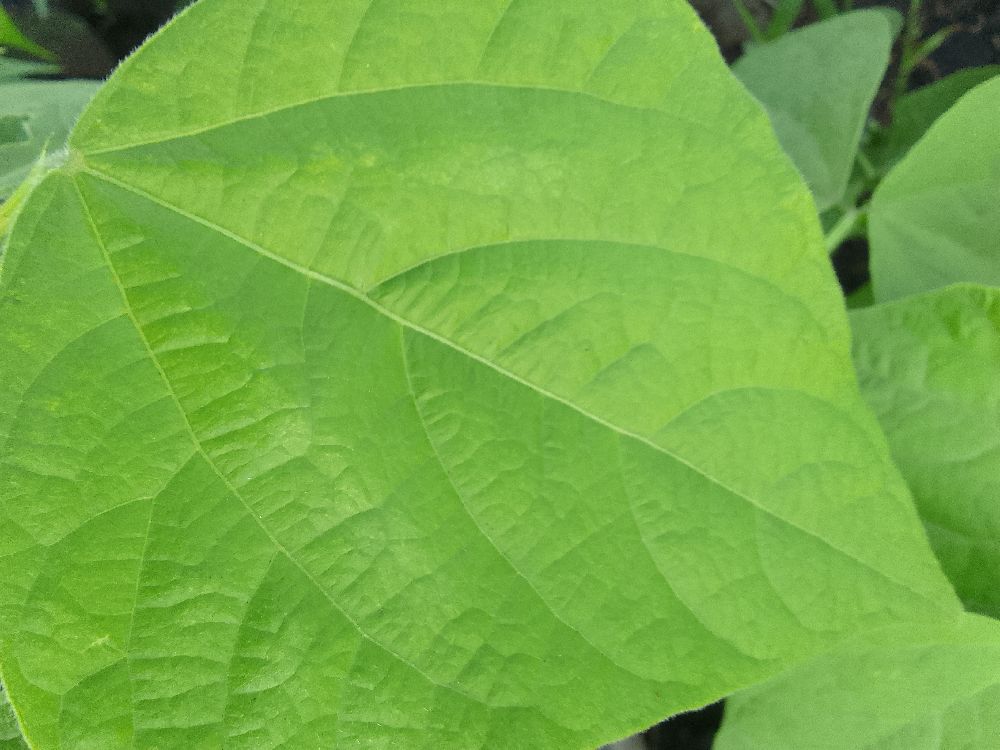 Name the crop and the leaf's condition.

common bean, healthy
